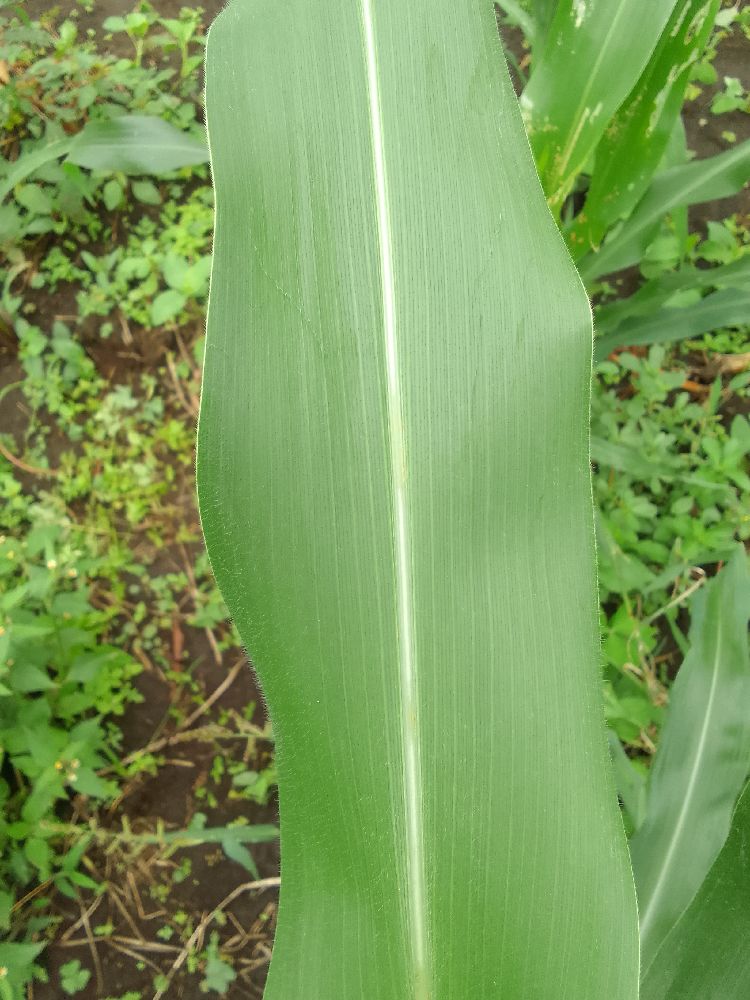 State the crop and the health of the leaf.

maize, healthy
